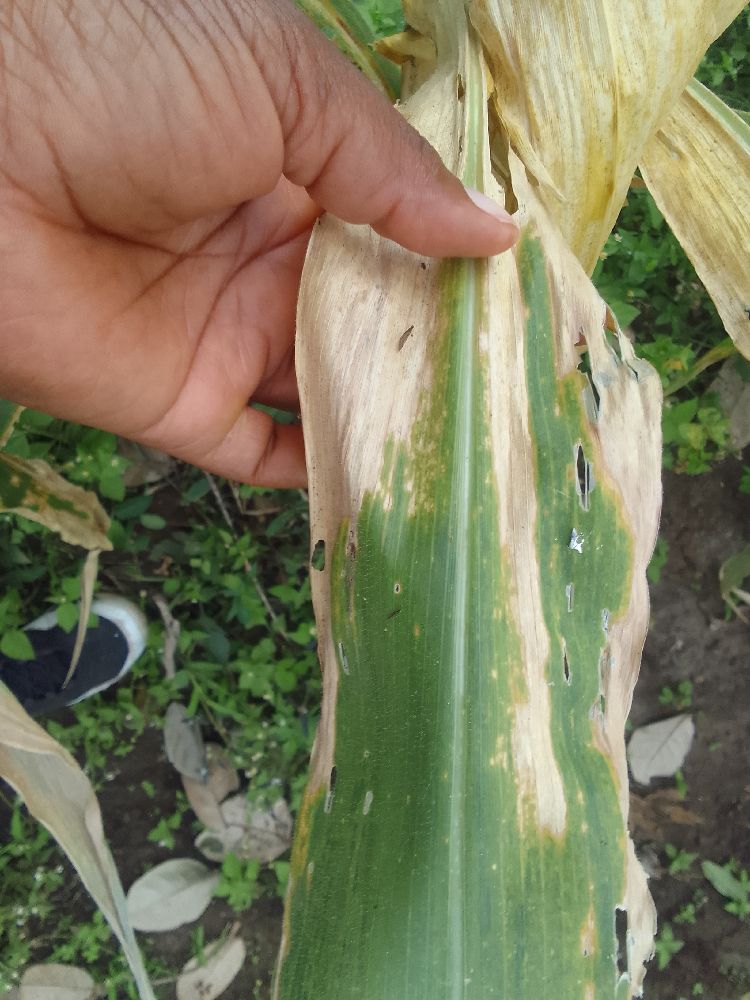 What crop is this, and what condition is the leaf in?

maize, maize lethal necrosis
